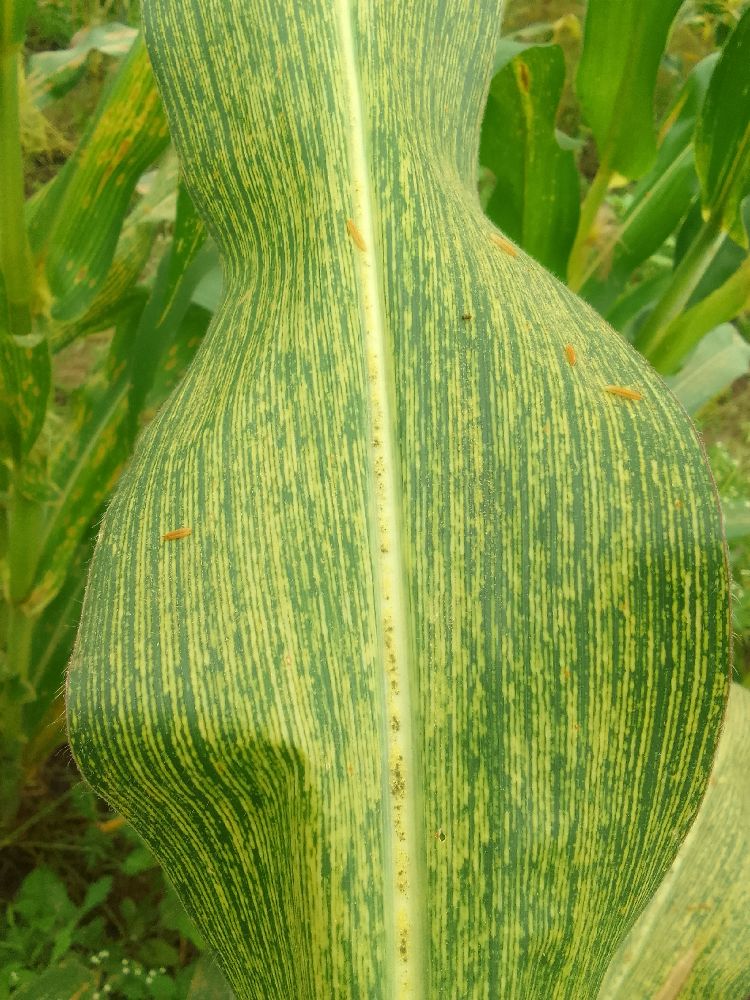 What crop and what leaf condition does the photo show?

maize, maize streak virus
